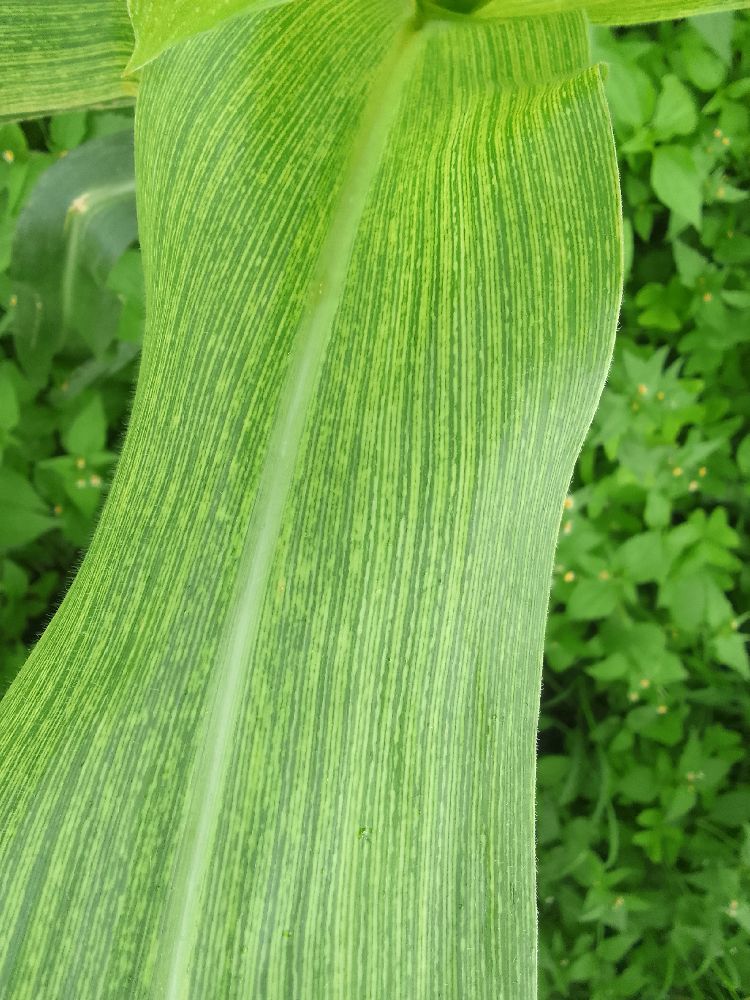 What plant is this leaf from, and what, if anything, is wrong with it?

maize, maize streak virus
